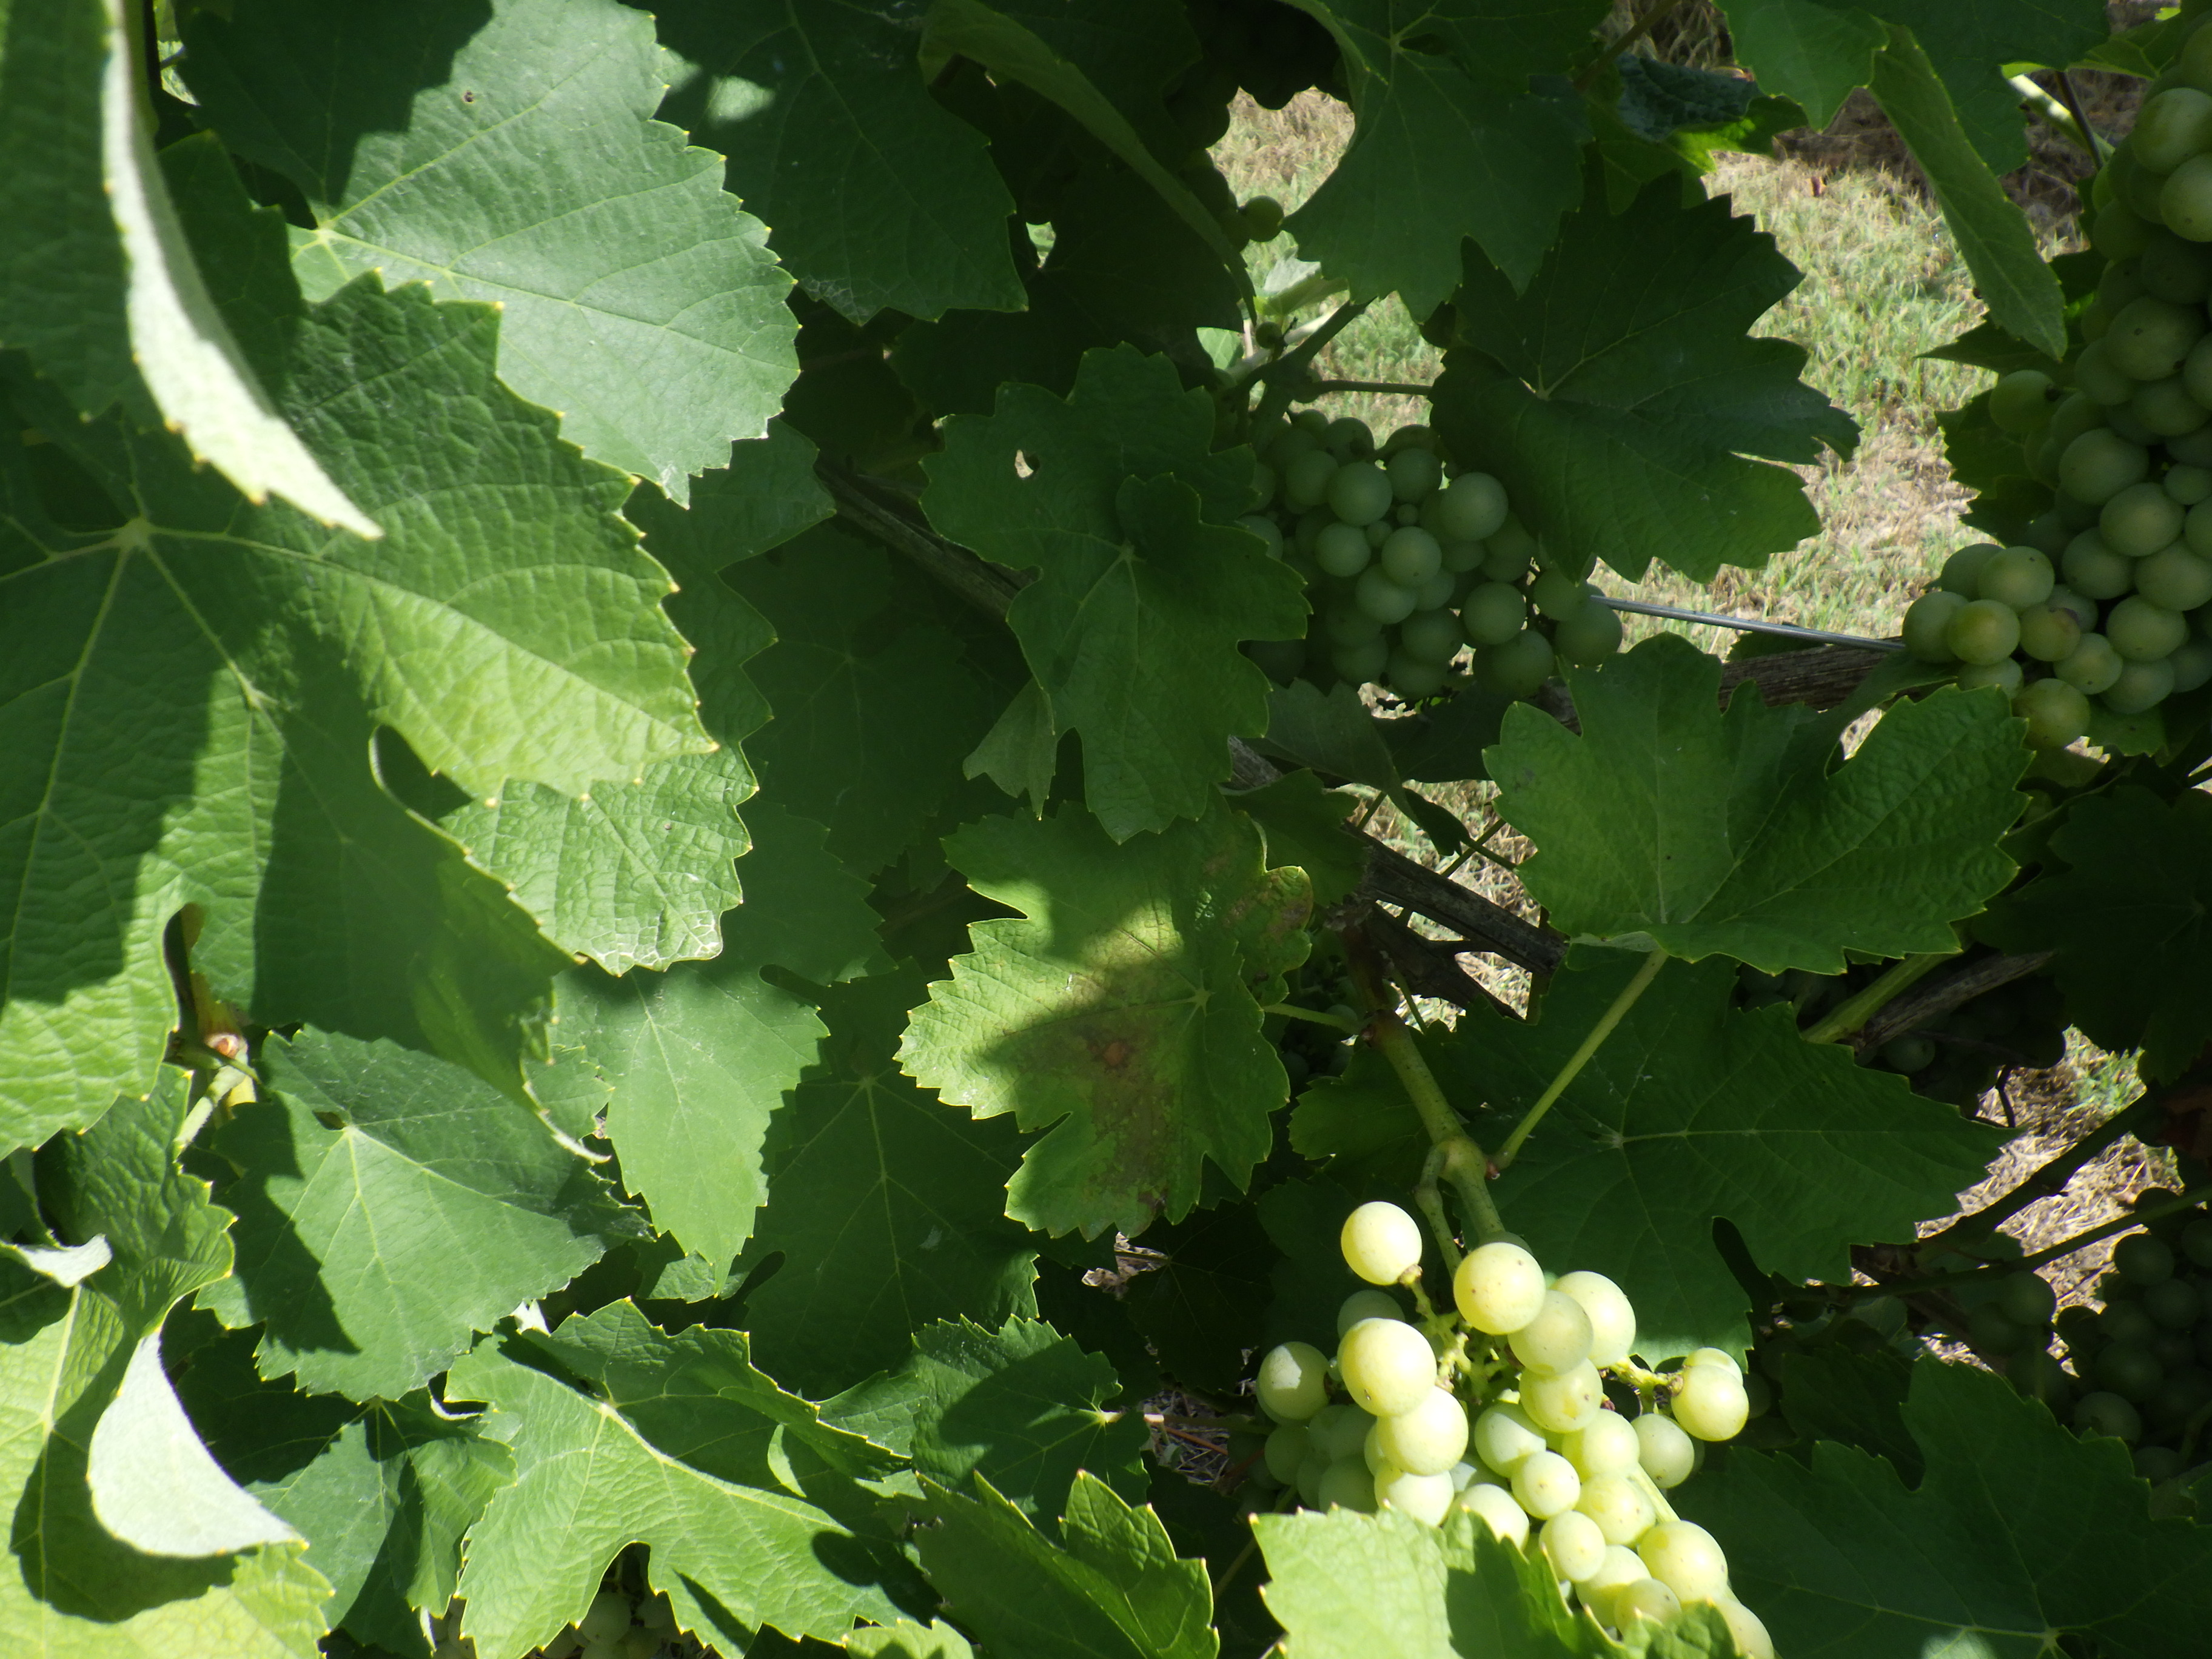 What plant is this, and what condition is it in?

grapevine, downy mildew, phytophagous
